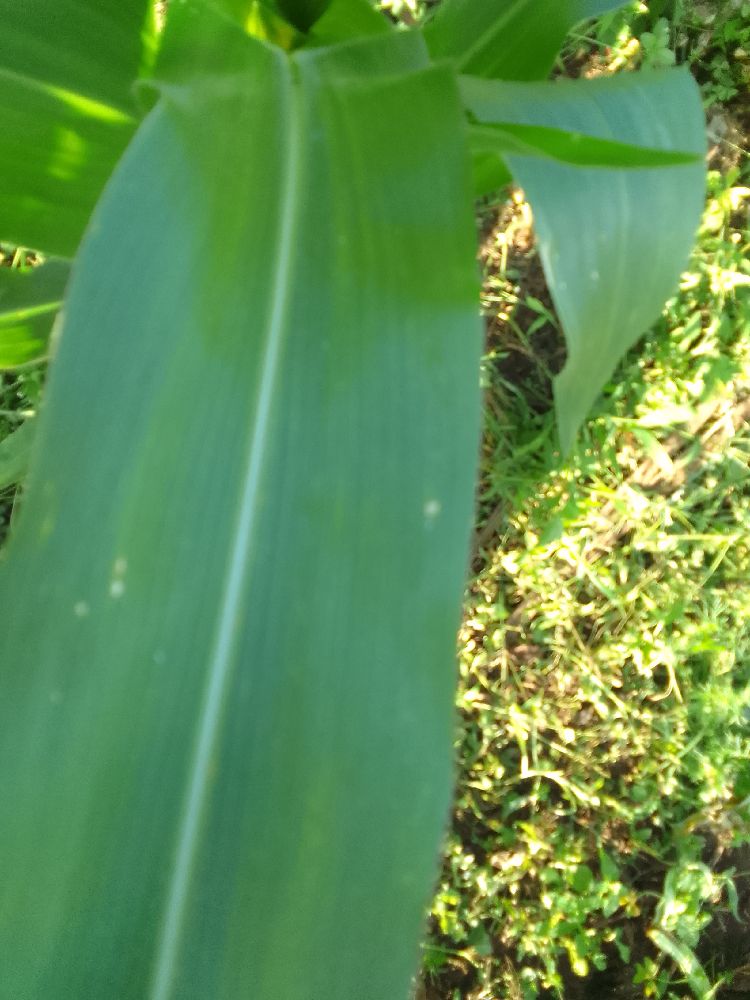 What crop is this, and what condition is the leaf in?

maize, healthy
